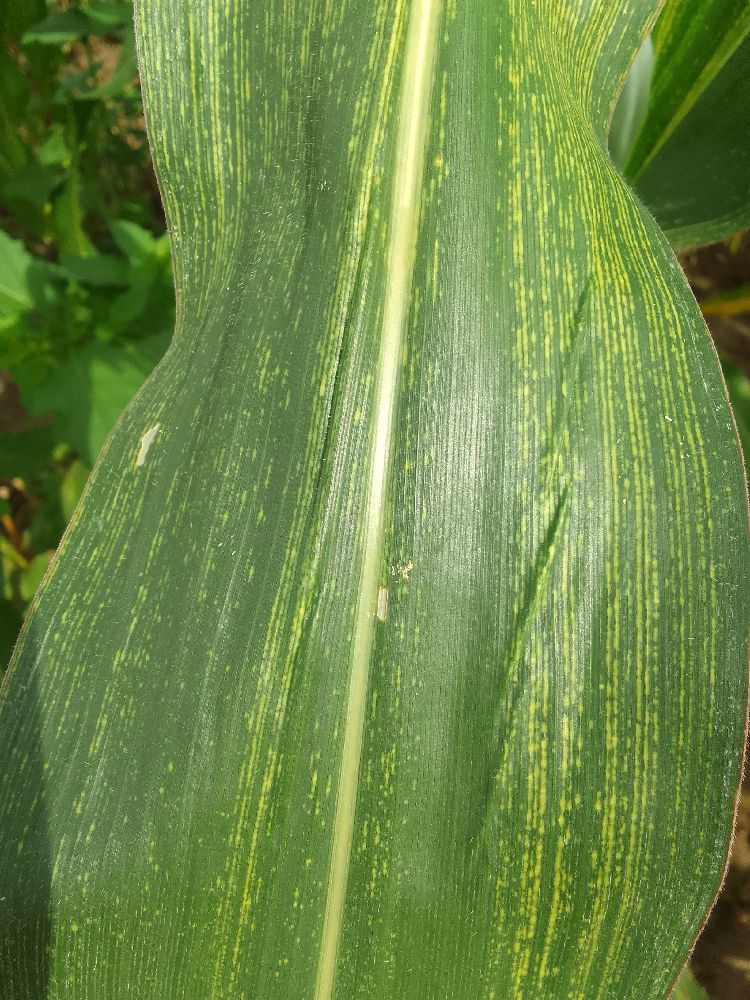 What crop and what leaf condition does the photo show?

maize, maize streak virus
